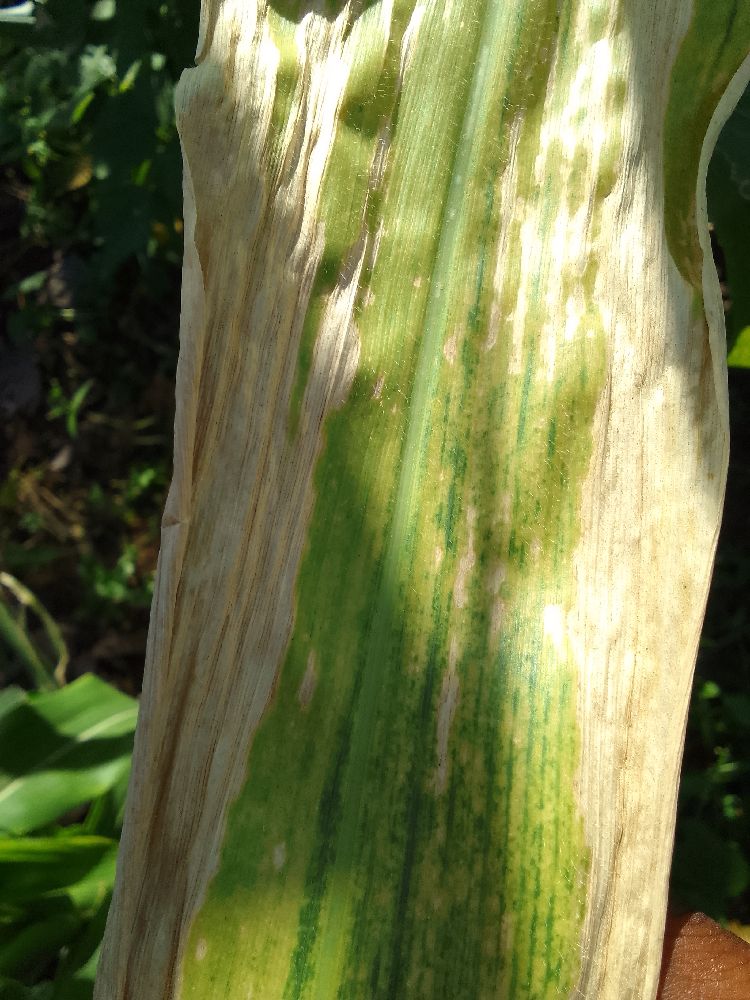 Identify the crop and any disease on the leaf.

maize, maize lethal necrosis
